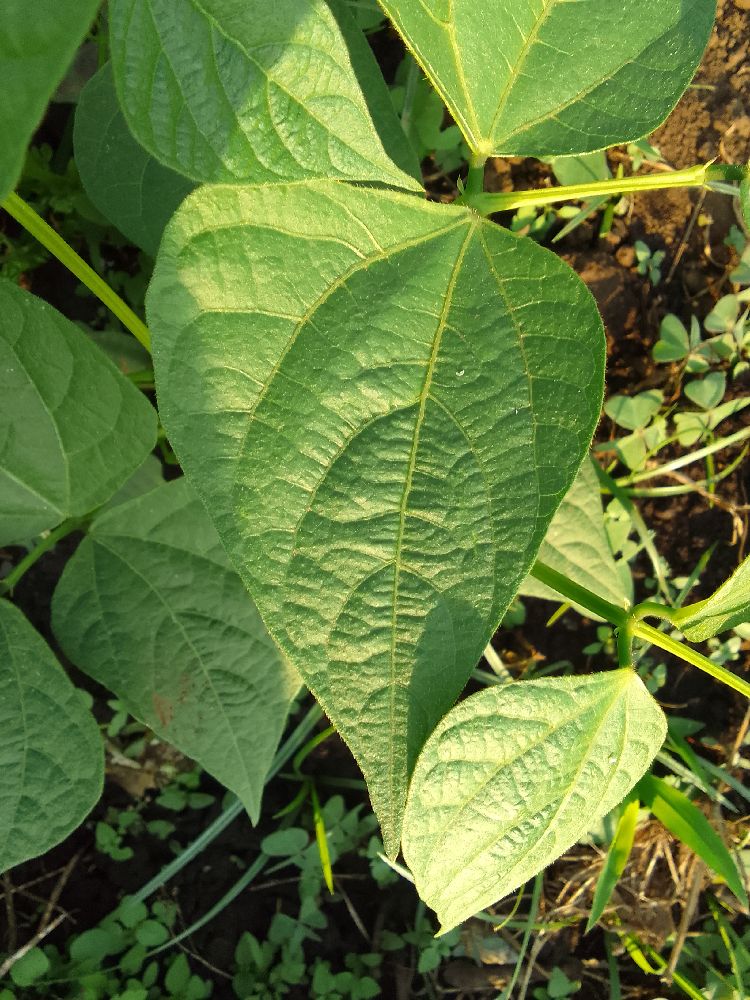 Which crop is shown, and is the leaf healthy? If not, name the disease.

common bean, healthy
